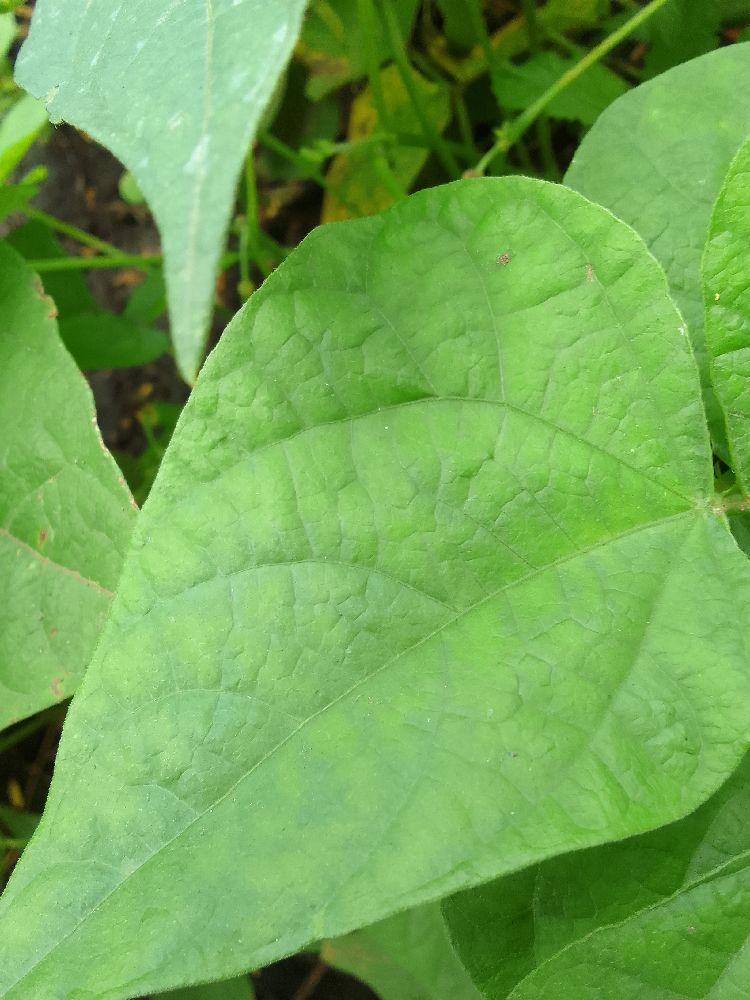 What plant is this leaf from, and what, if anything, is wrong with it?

common bean, healthy
